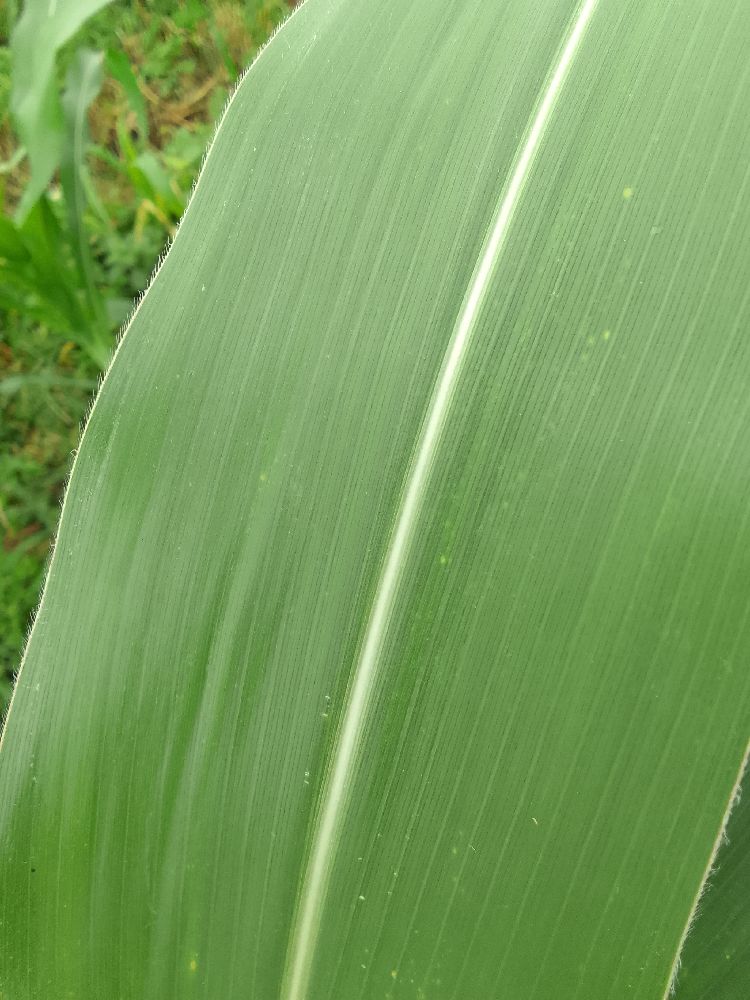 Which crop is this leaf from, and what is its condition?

maize, healthy
